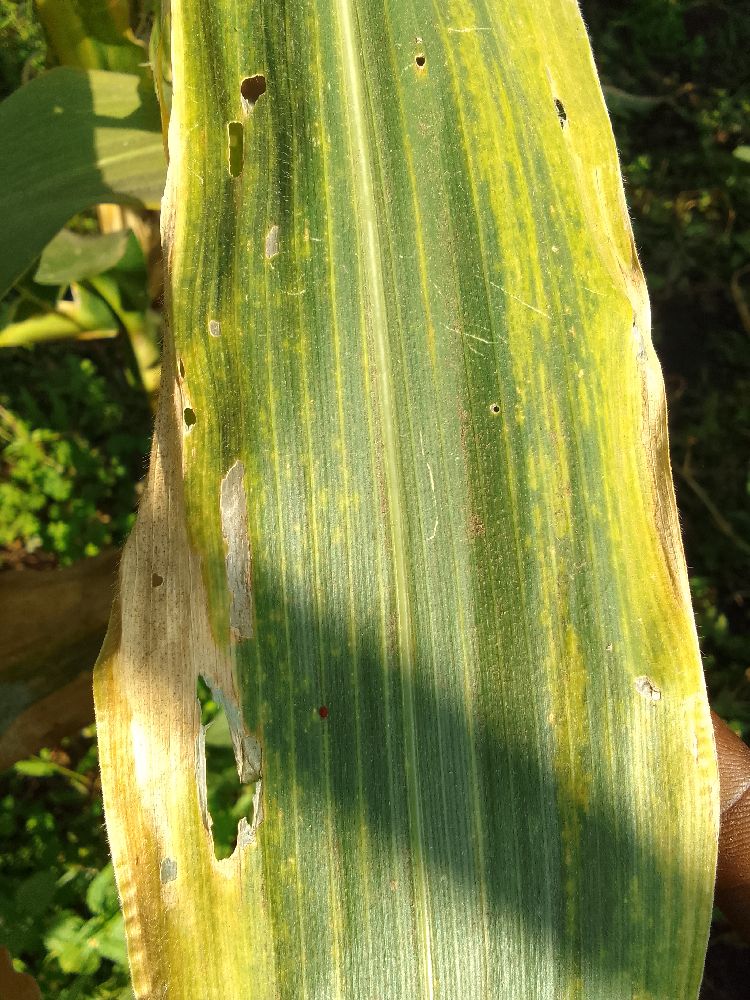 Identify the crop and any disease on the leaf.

maize, maize lethal necrosis
